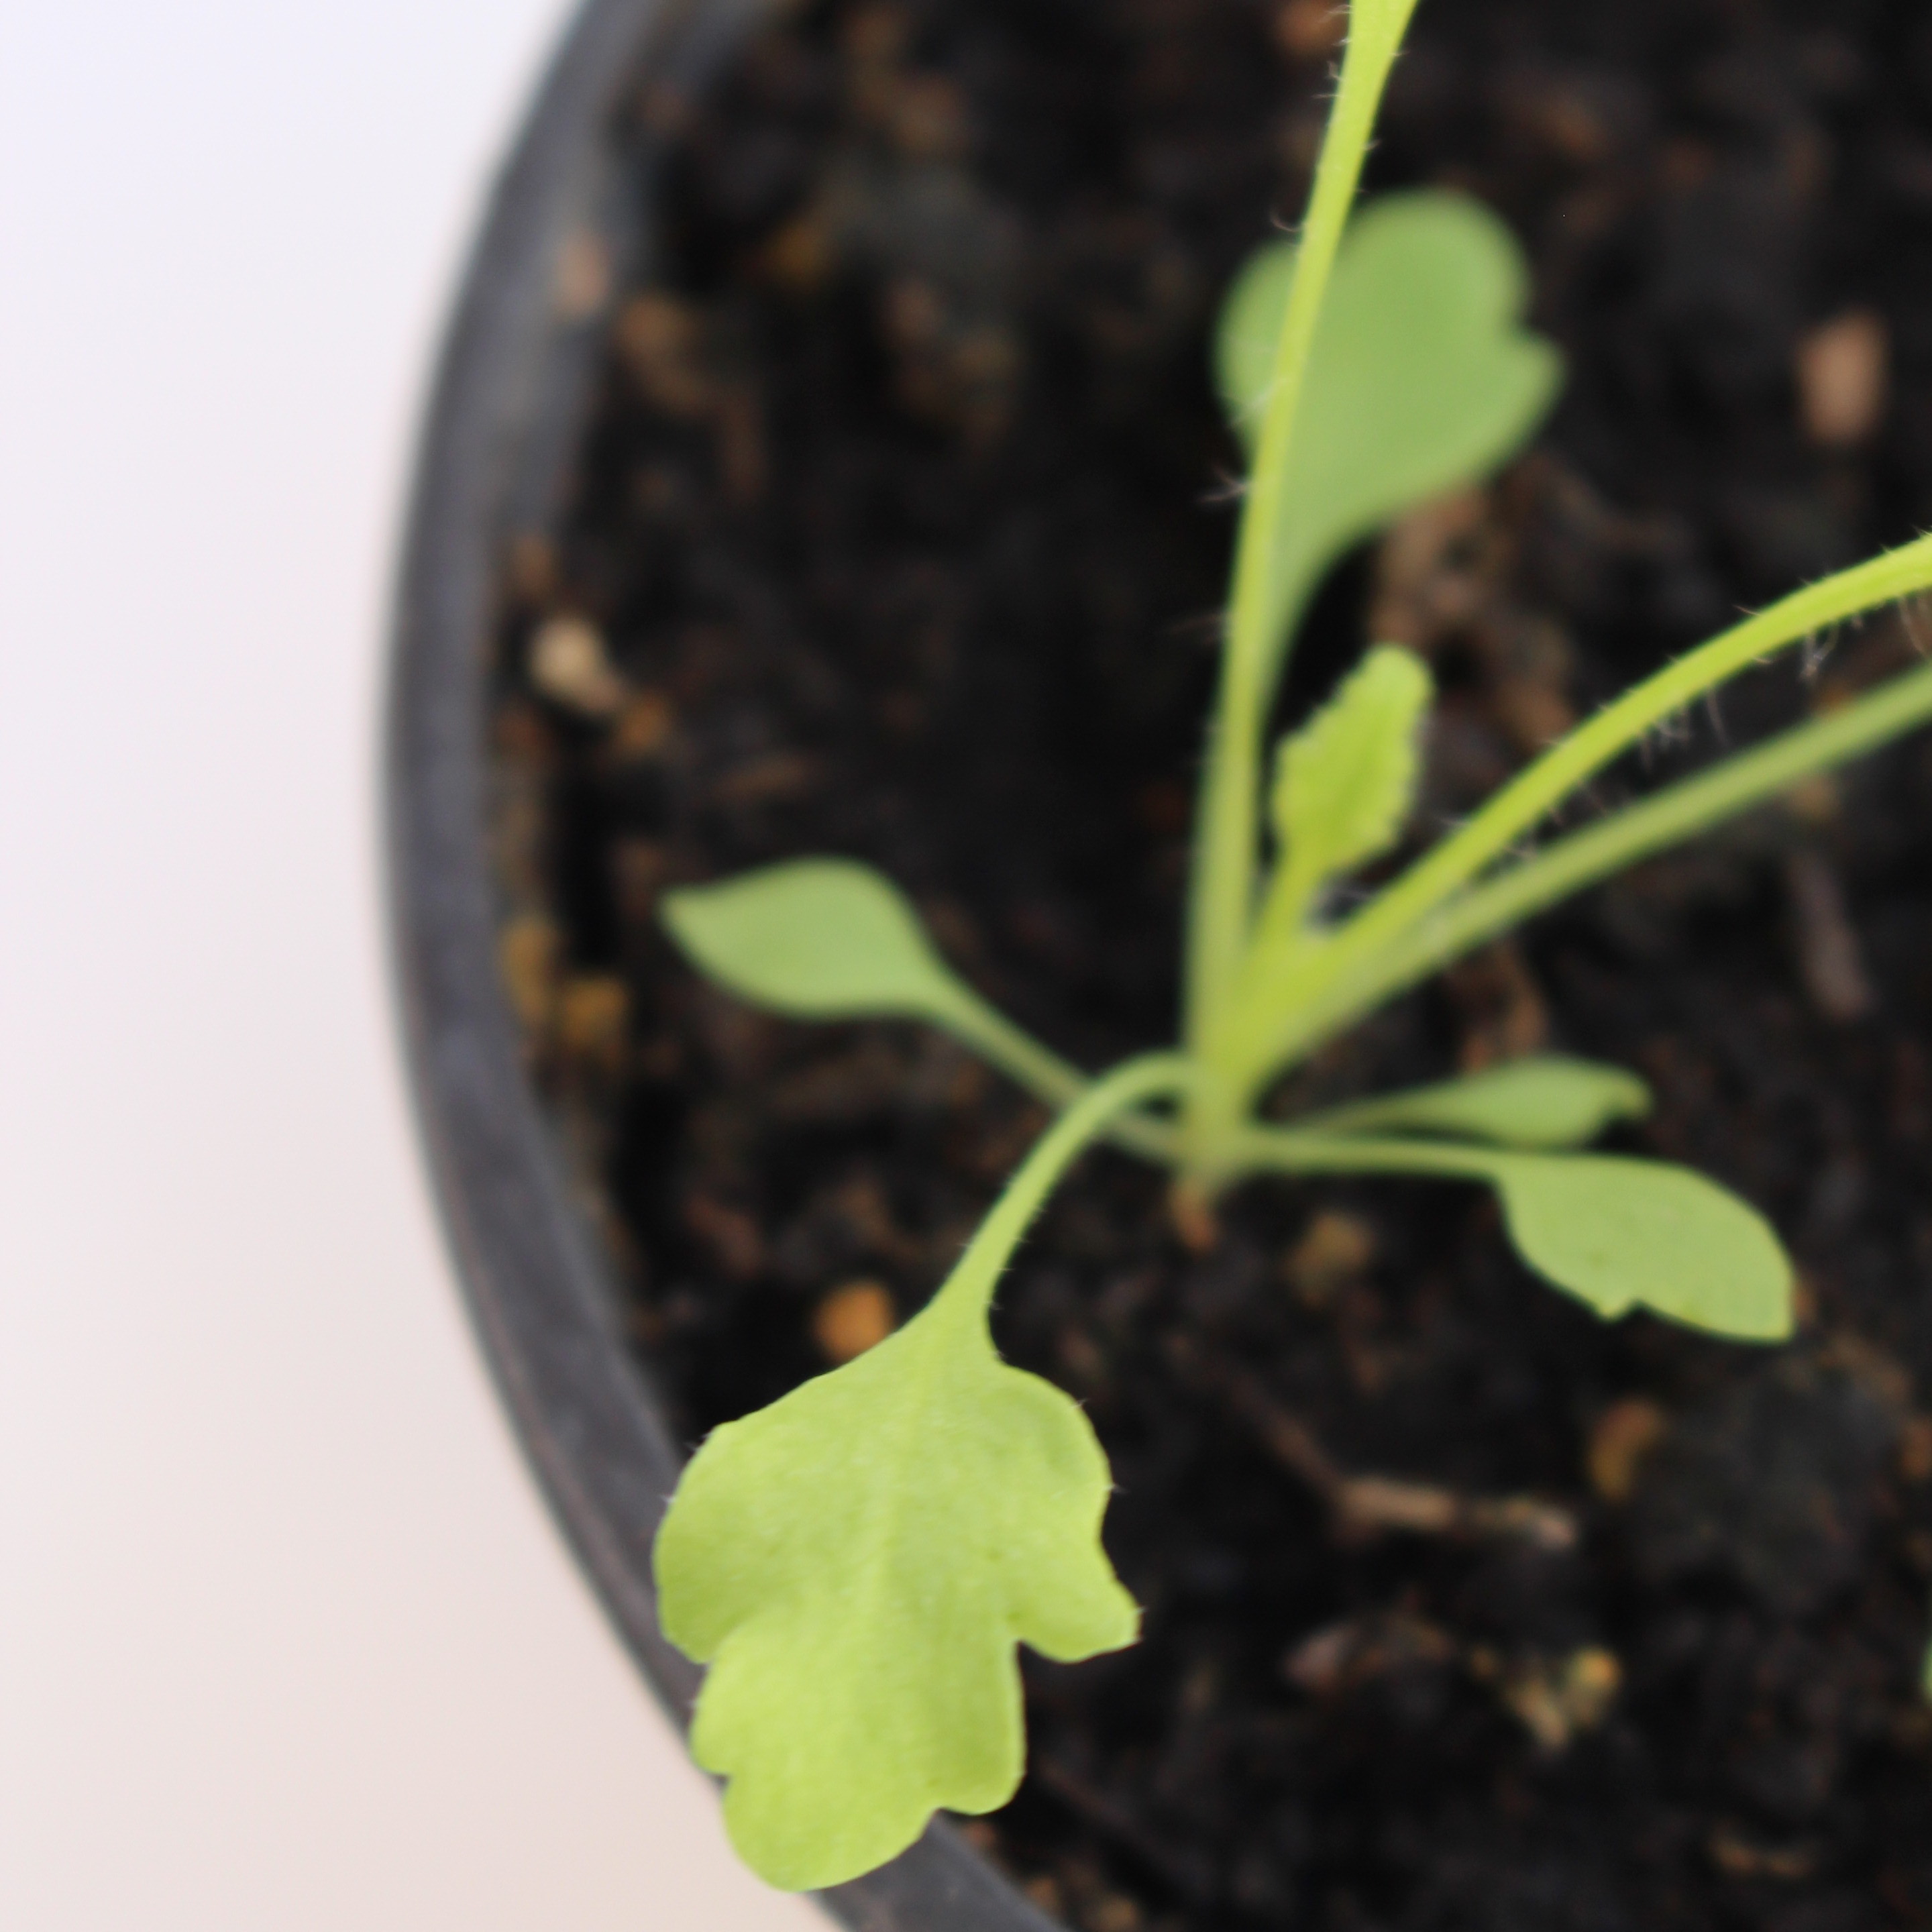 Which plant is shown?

Papaver rhoeas
